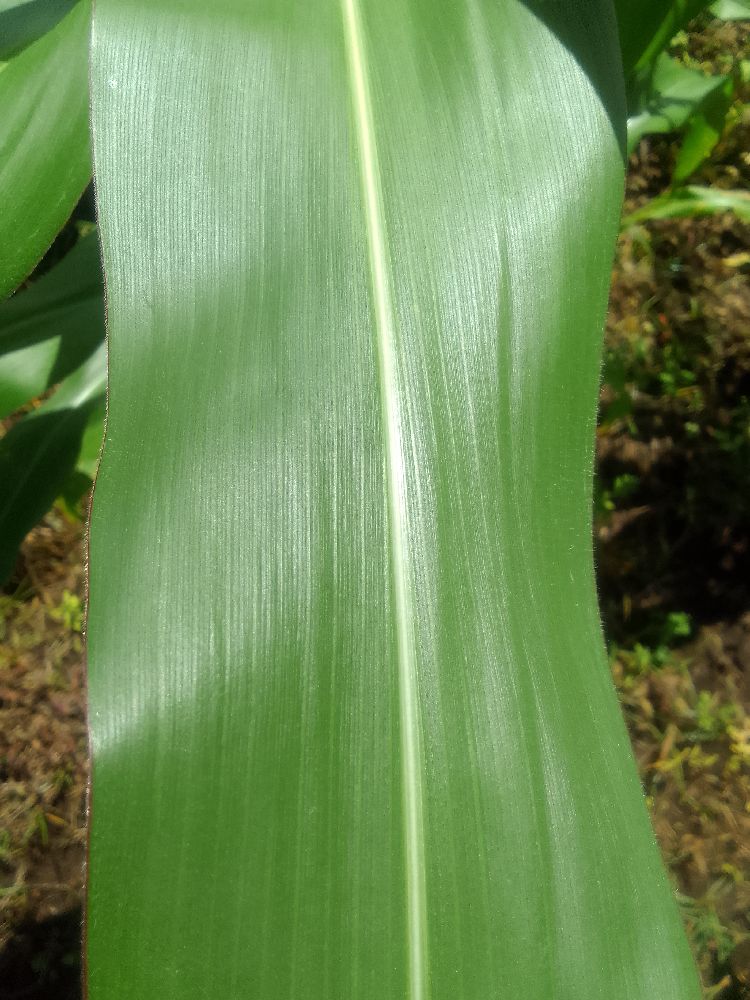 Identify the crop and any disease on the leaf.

maize, healthy
